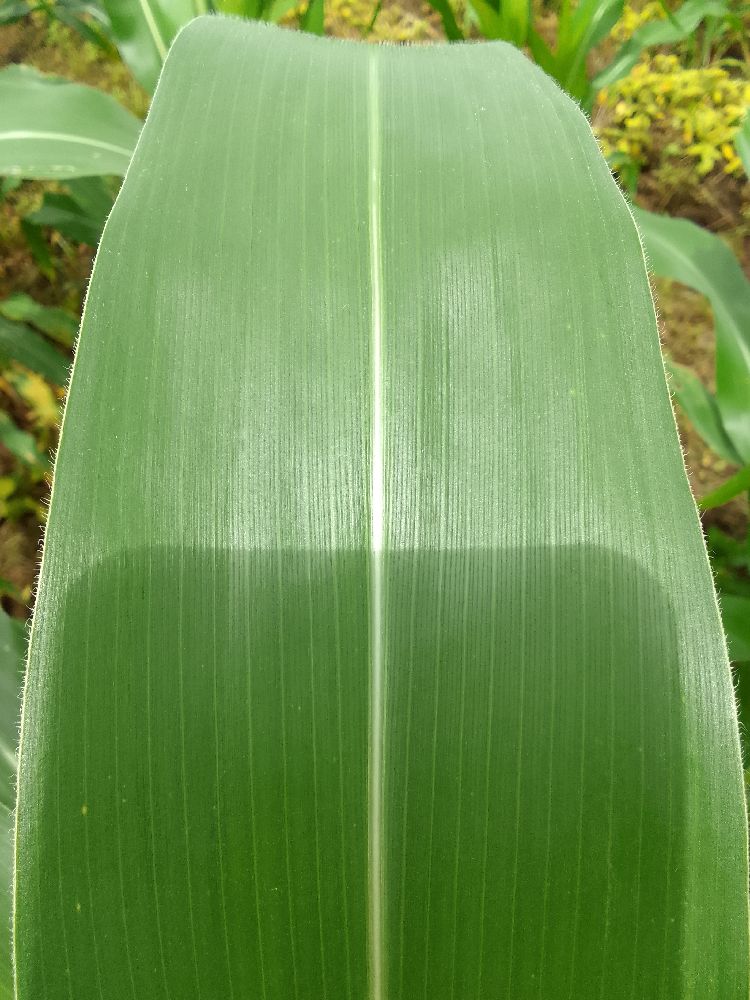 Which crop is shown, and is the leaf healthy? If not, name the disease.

maize, healthy
